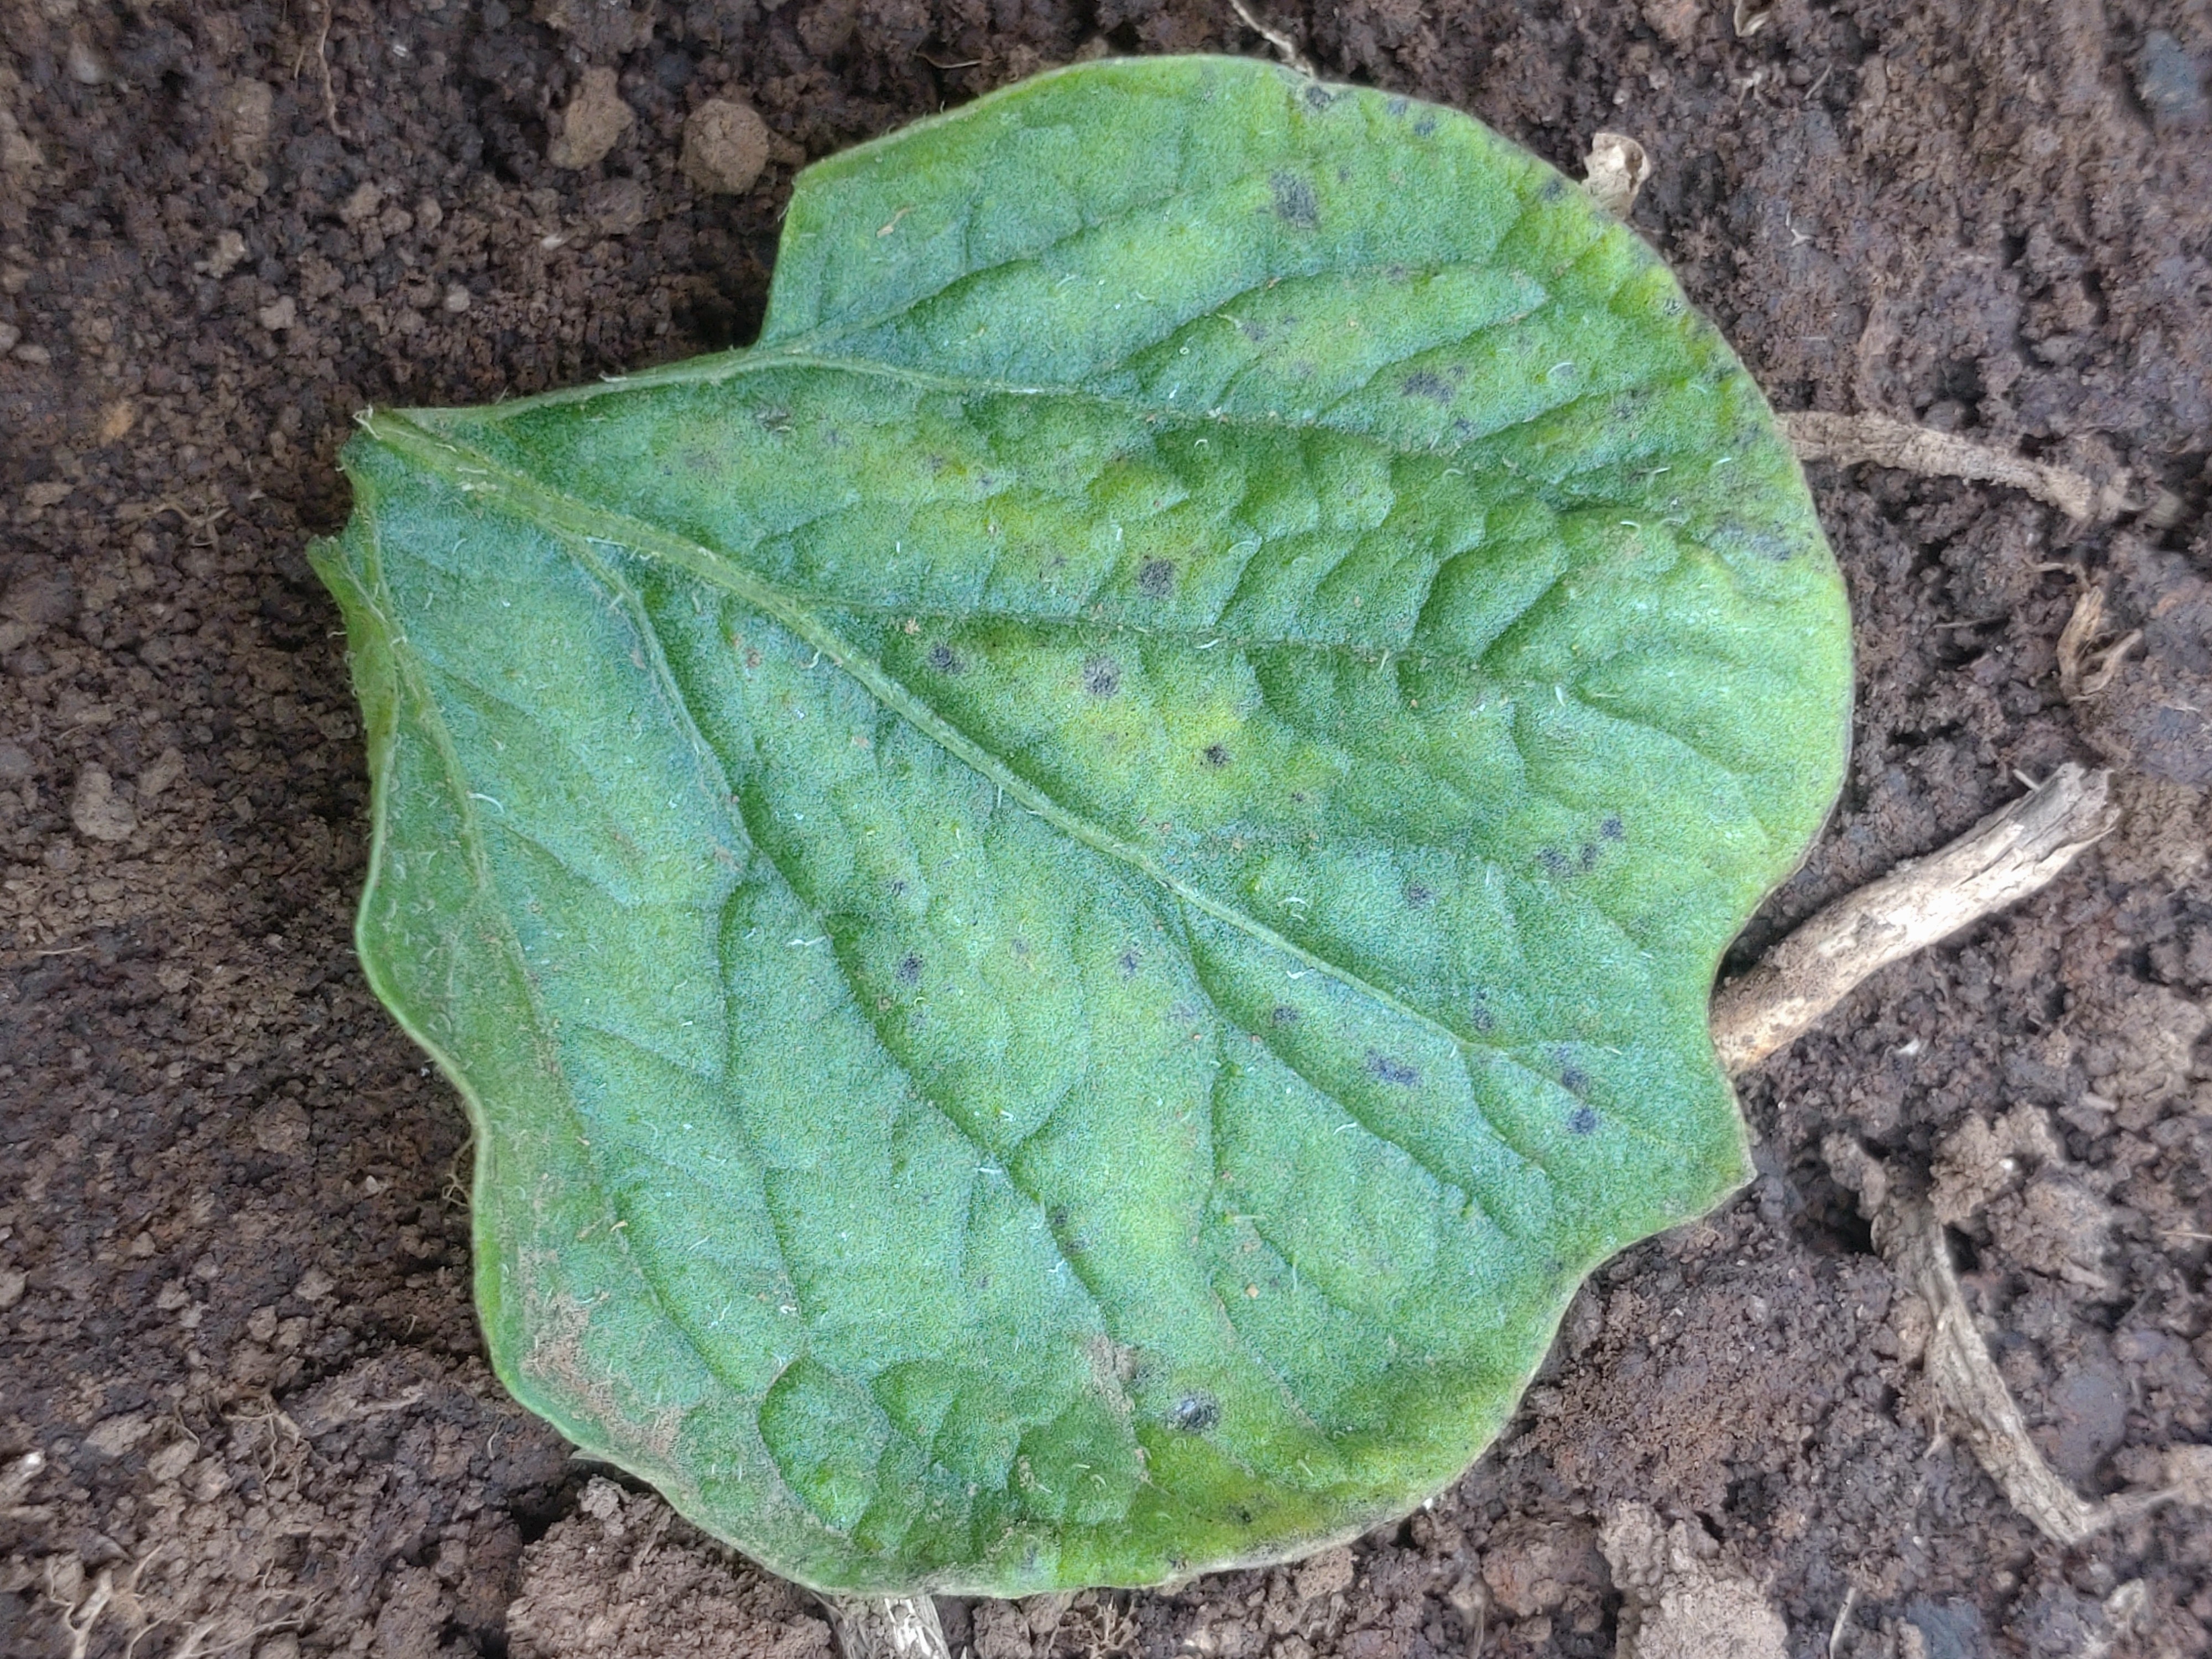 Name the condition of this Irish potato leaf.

late blight
